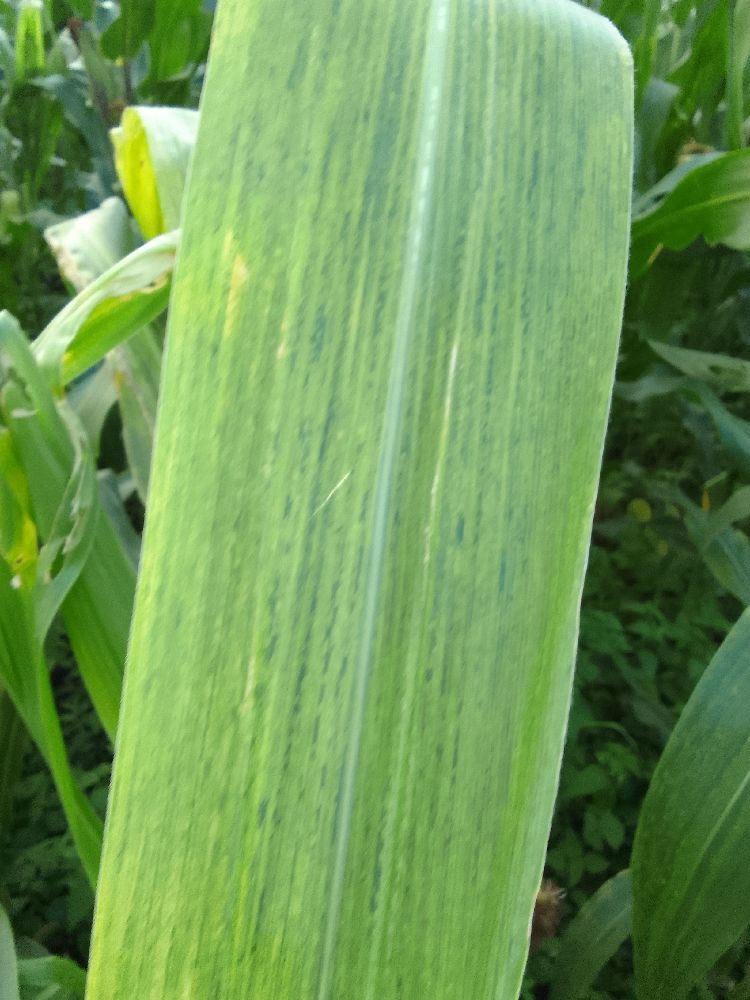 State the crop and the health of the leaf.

maize, maize lethal necrosis
